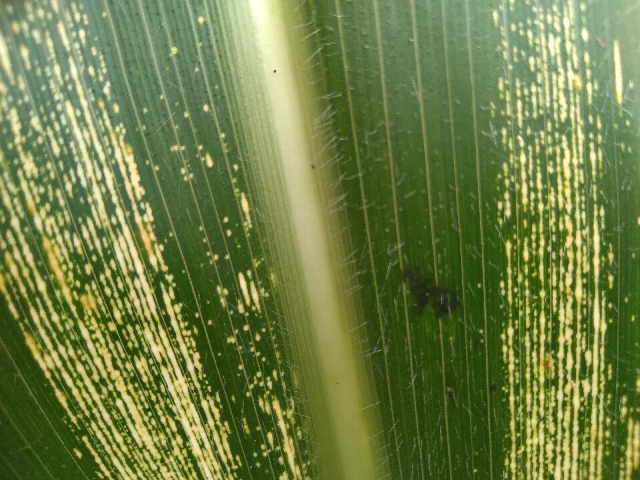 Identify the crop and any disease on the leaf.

maize, maize streak virus
